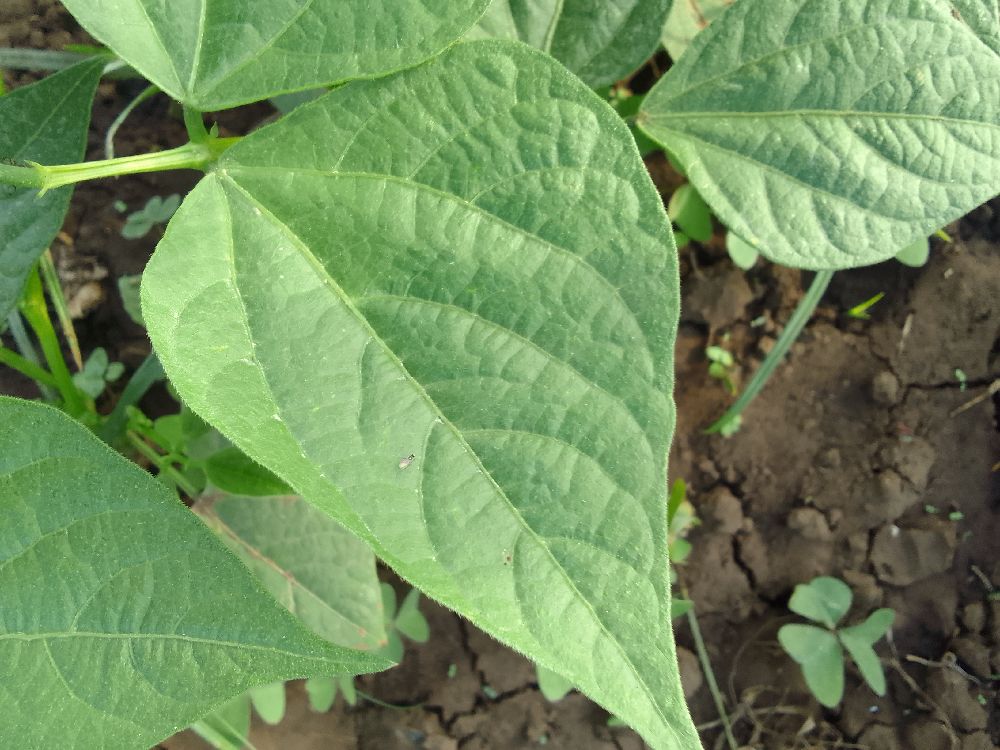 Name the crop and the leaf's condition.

common bean, healthy
